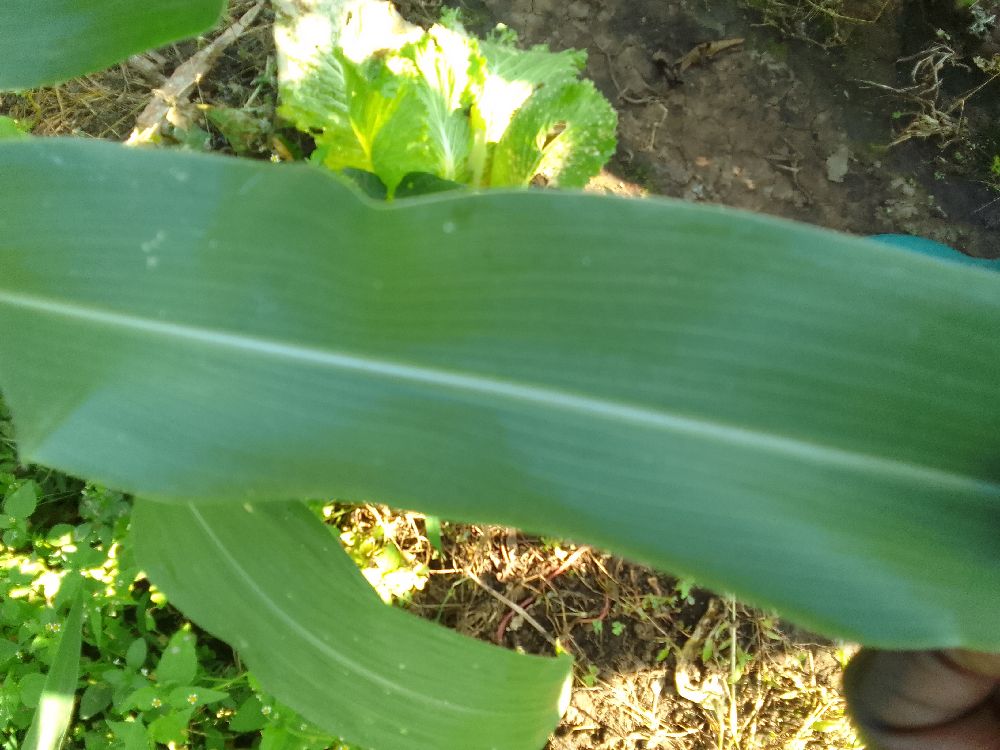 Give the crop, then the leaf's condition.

maize, healthy
